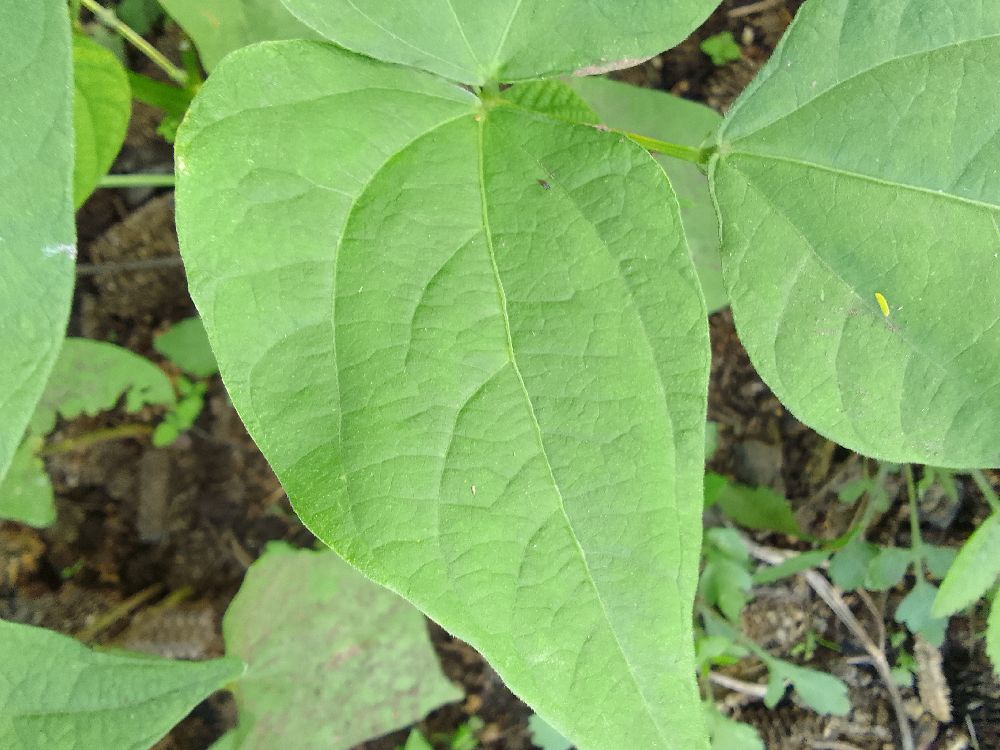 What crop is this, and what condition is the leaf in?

common bean, healthy
